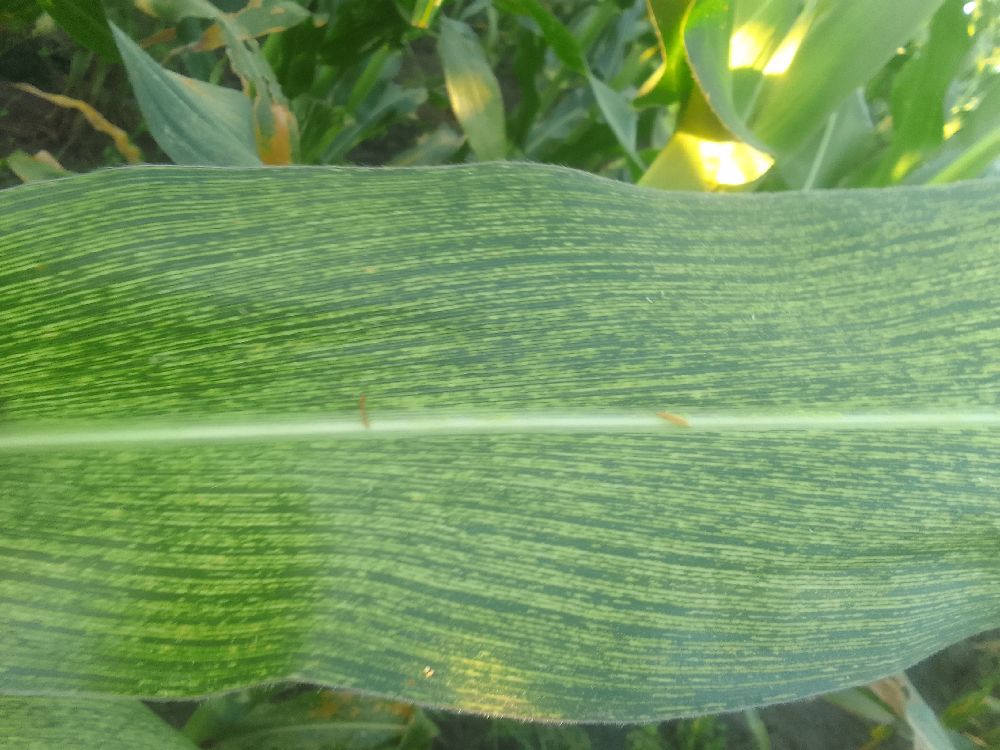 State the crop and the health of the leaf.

maize, maize streak virus
